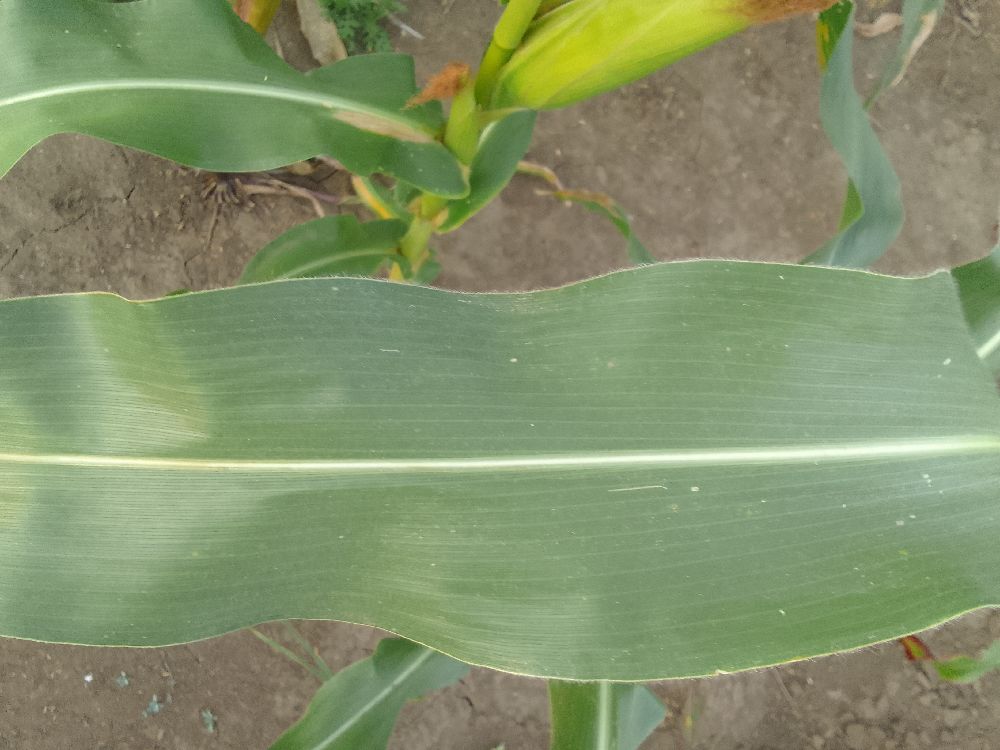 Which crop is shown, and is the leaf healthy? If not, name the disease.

maize, healthy
